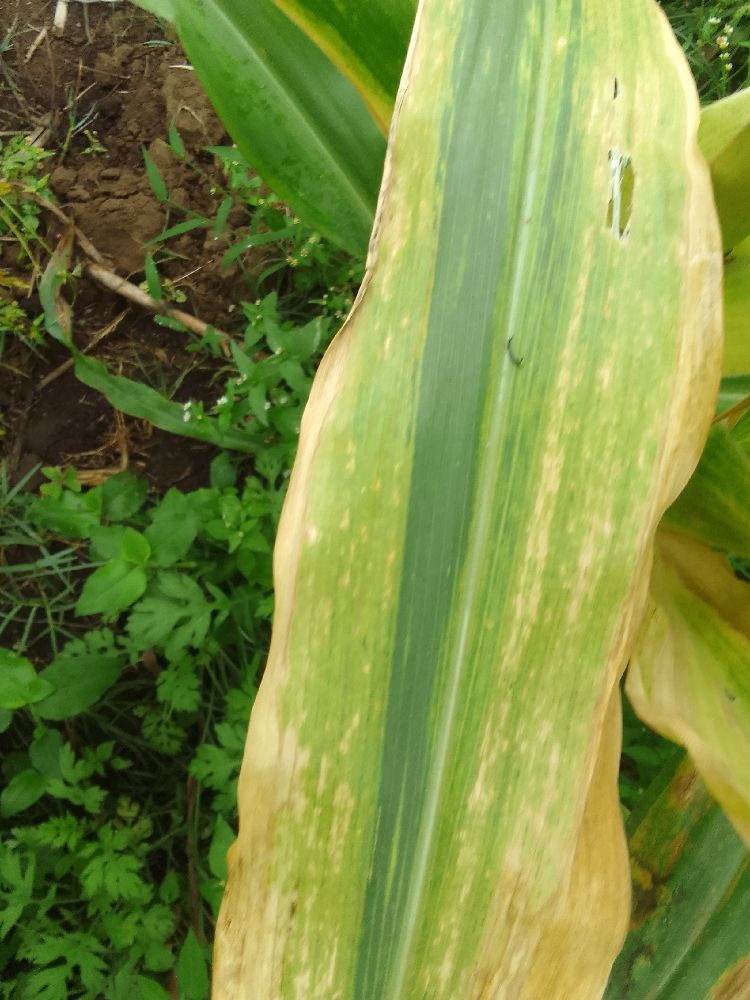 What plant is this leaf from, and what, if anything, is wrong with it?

maize, maize lethal necrosis
